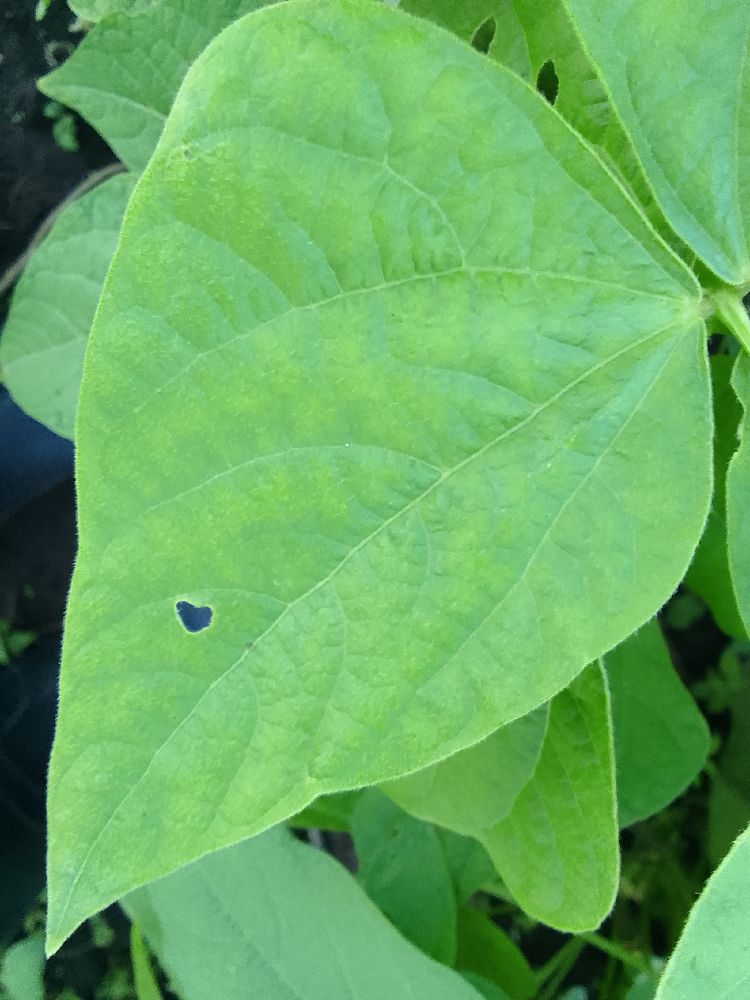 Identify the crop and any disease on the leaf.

common bean, healthy
